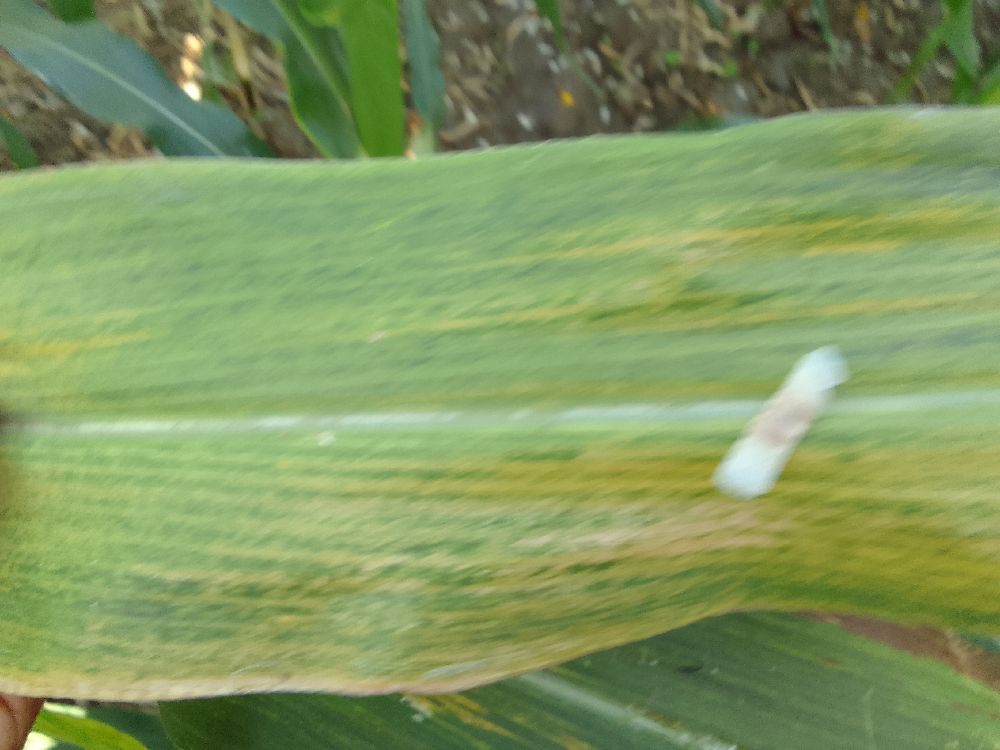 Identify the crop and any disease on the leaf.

maize, maize lethal necrosis
